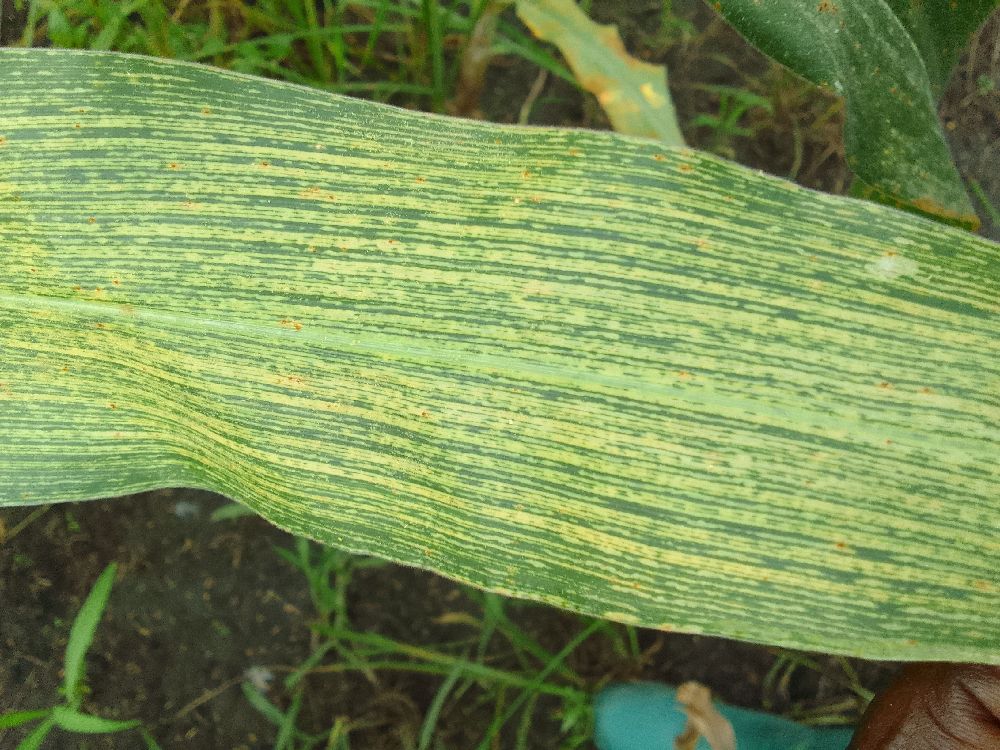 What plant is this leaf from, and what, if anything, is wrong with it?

maize, maize streak virus
